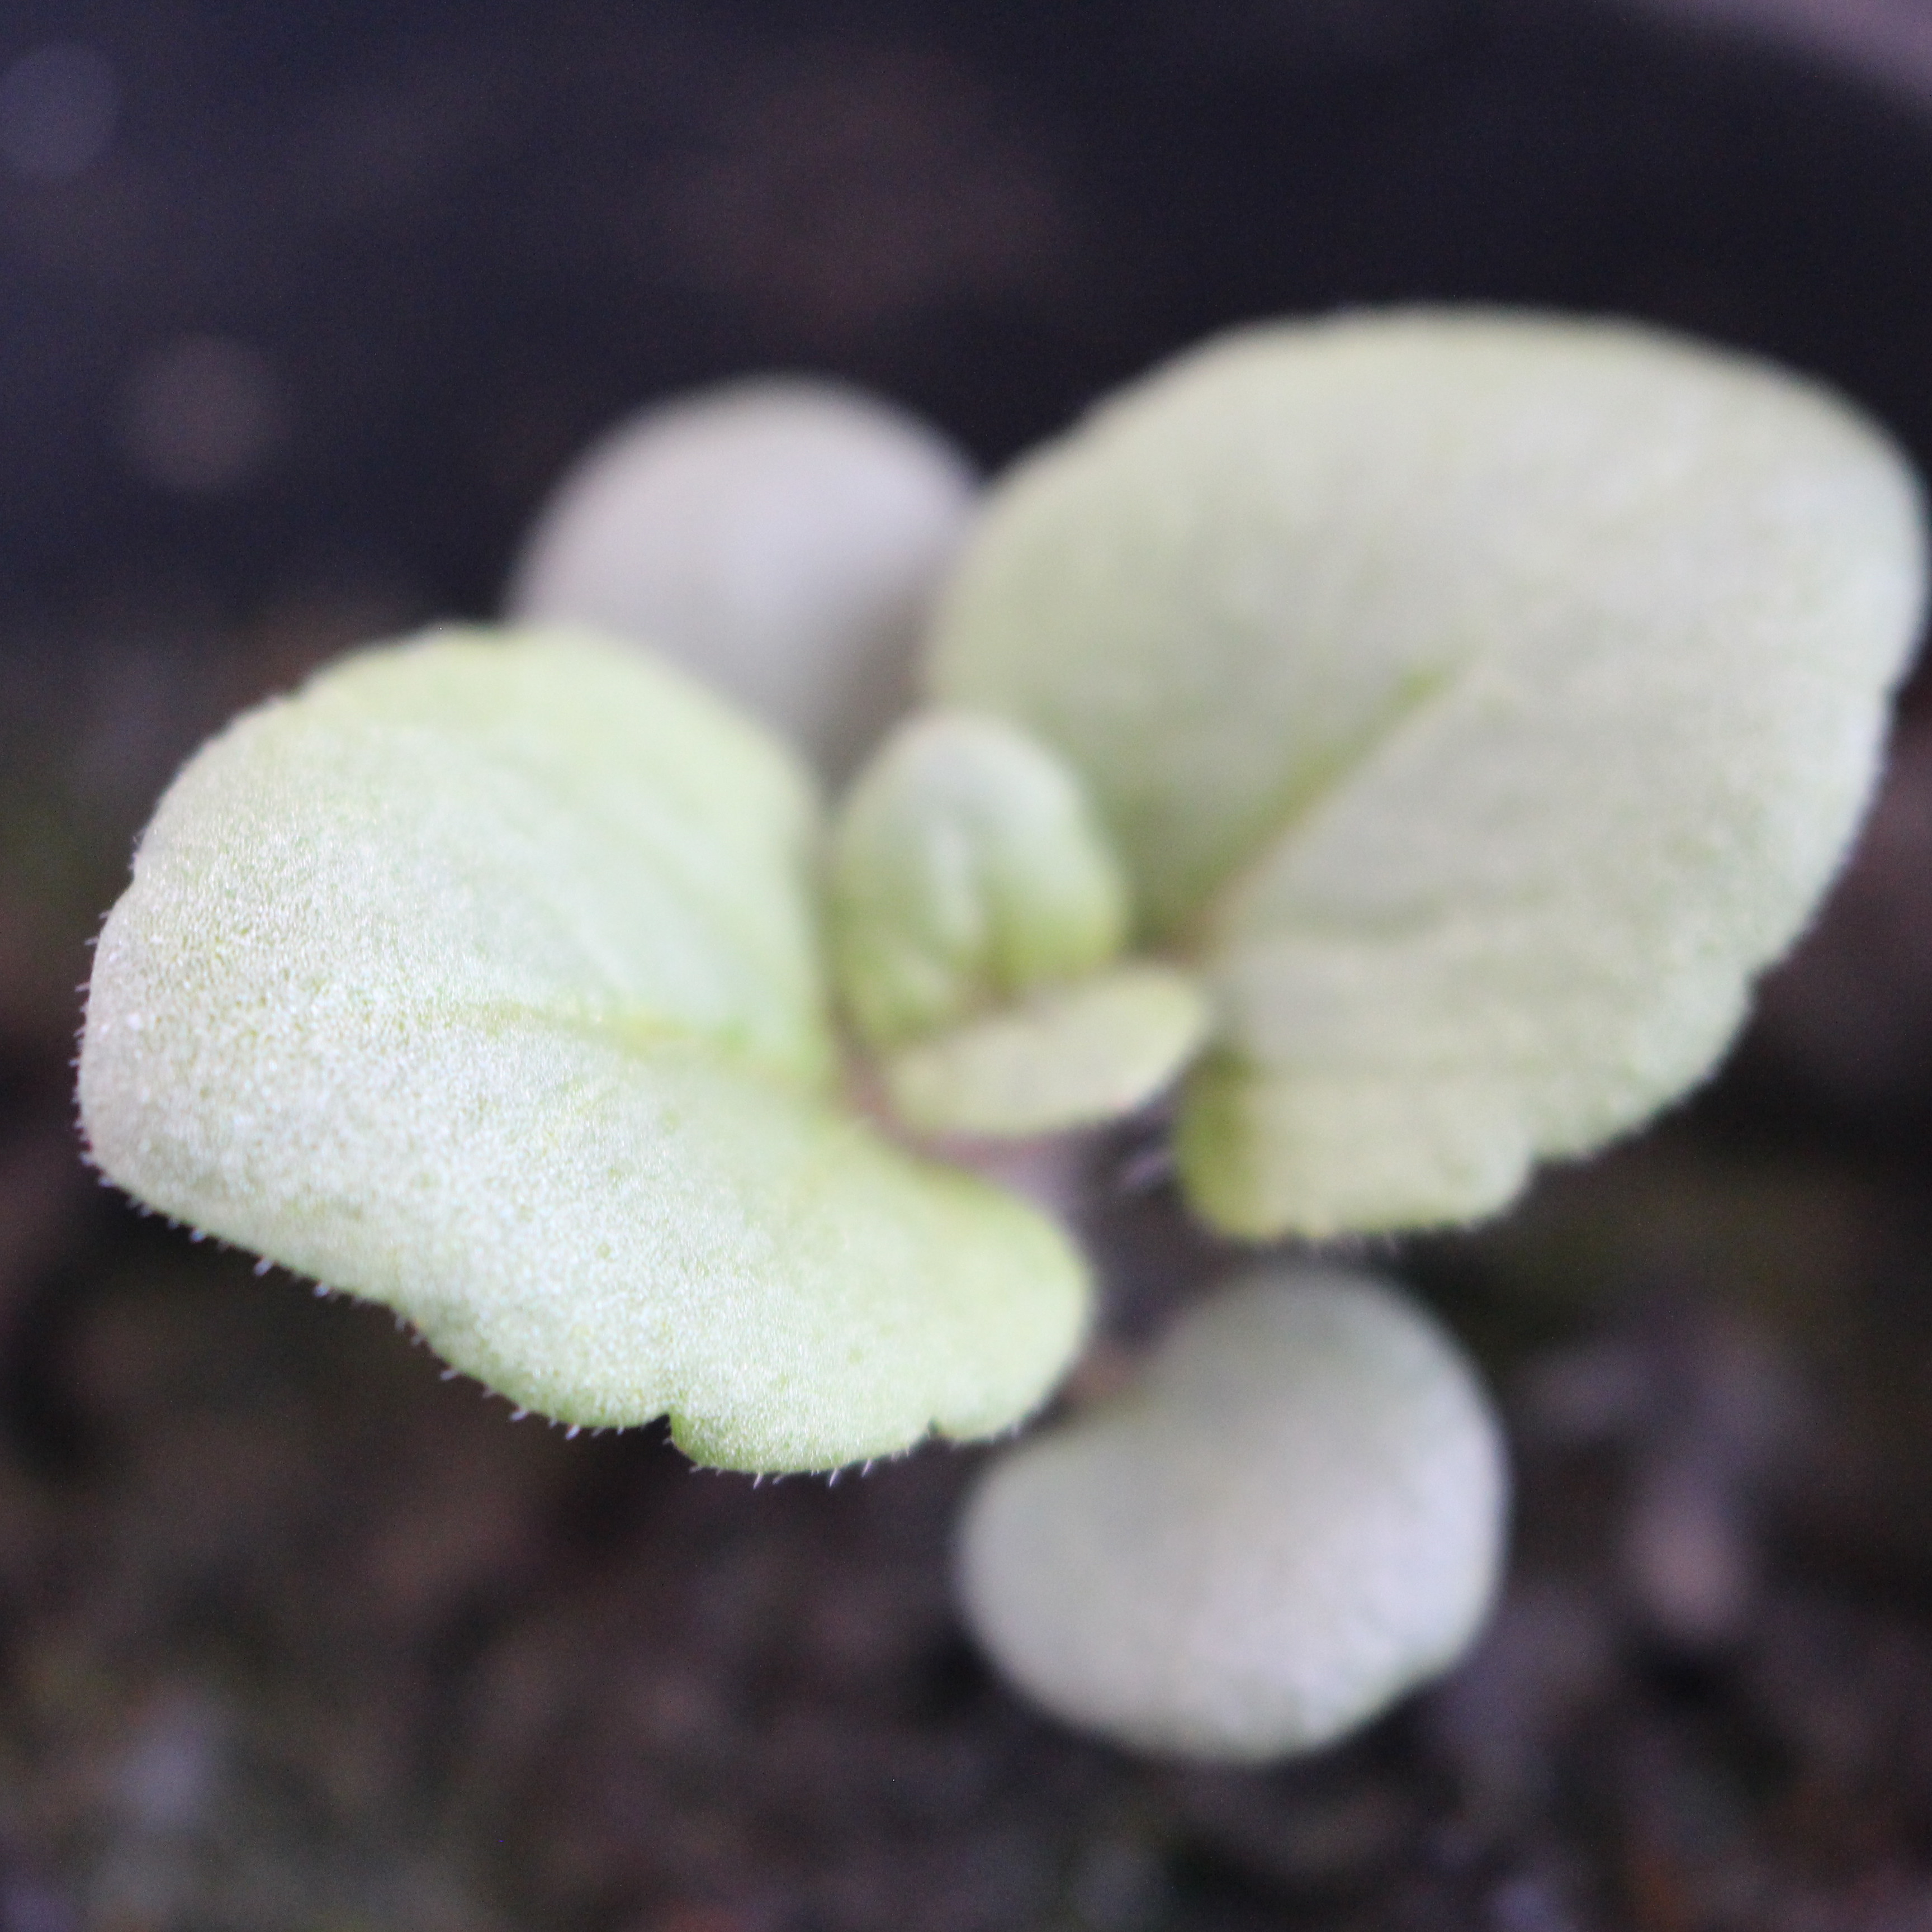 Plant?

Veronica persica
